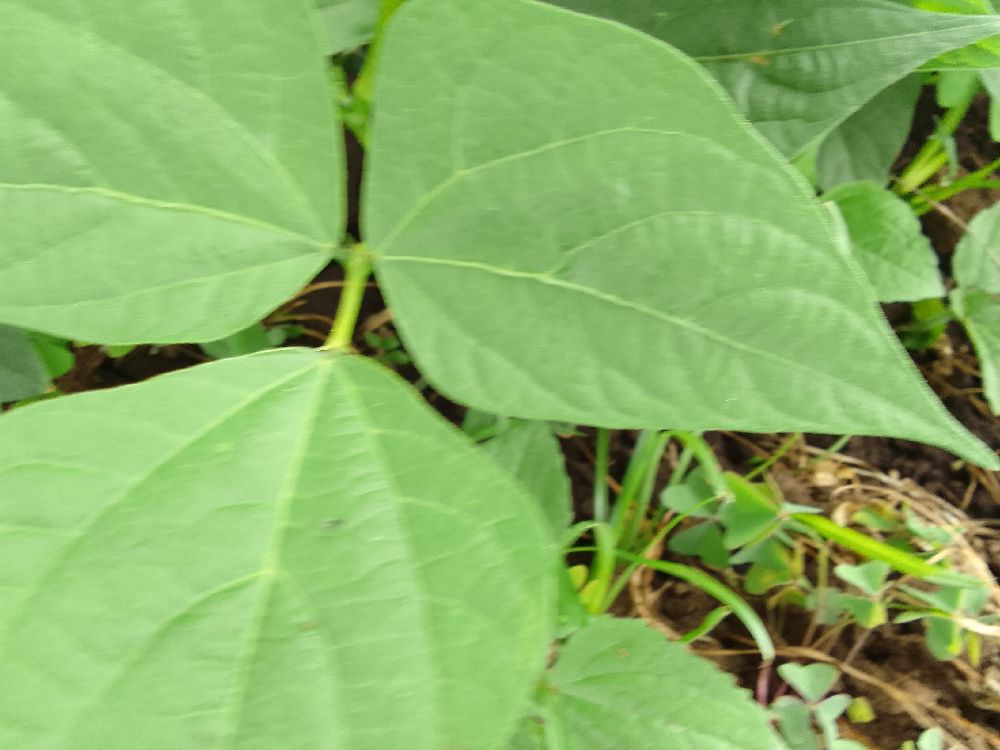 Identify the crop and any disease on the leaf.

common bean, healthy
